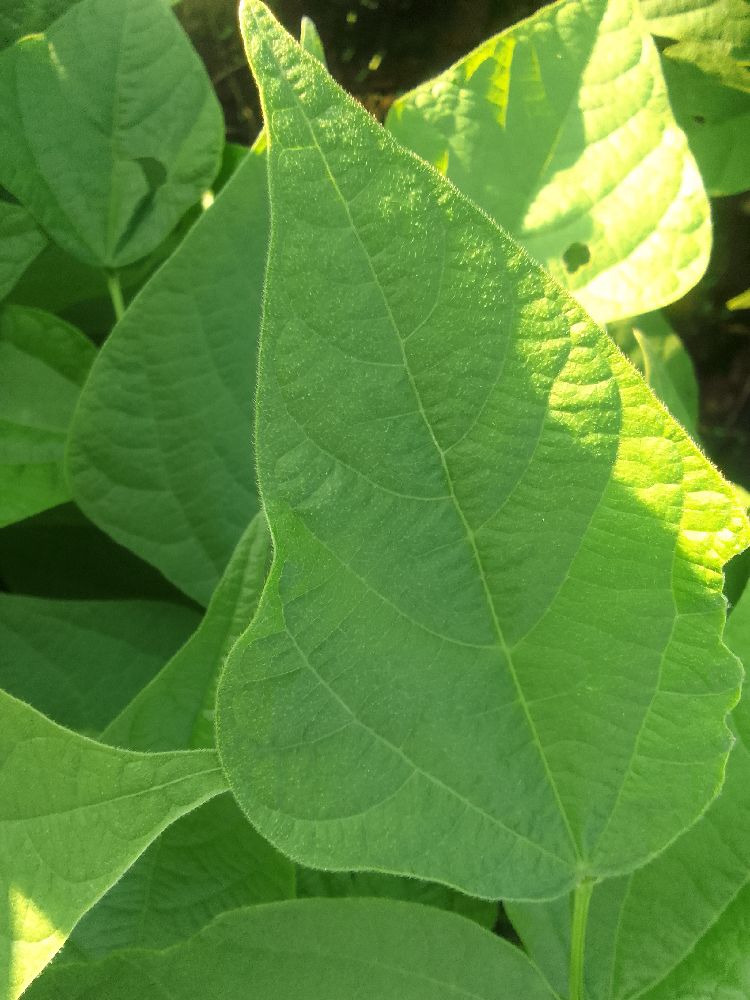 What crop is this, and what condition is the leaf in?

common bean, healthy
